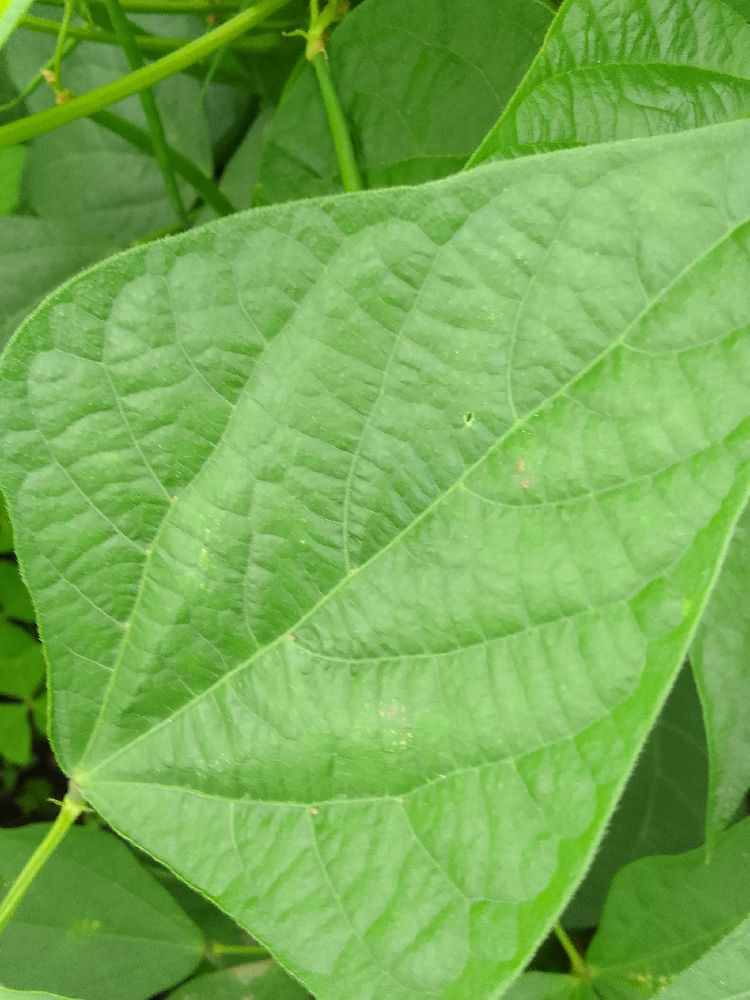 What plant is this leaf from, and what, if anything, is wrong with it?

common bean, healthy
